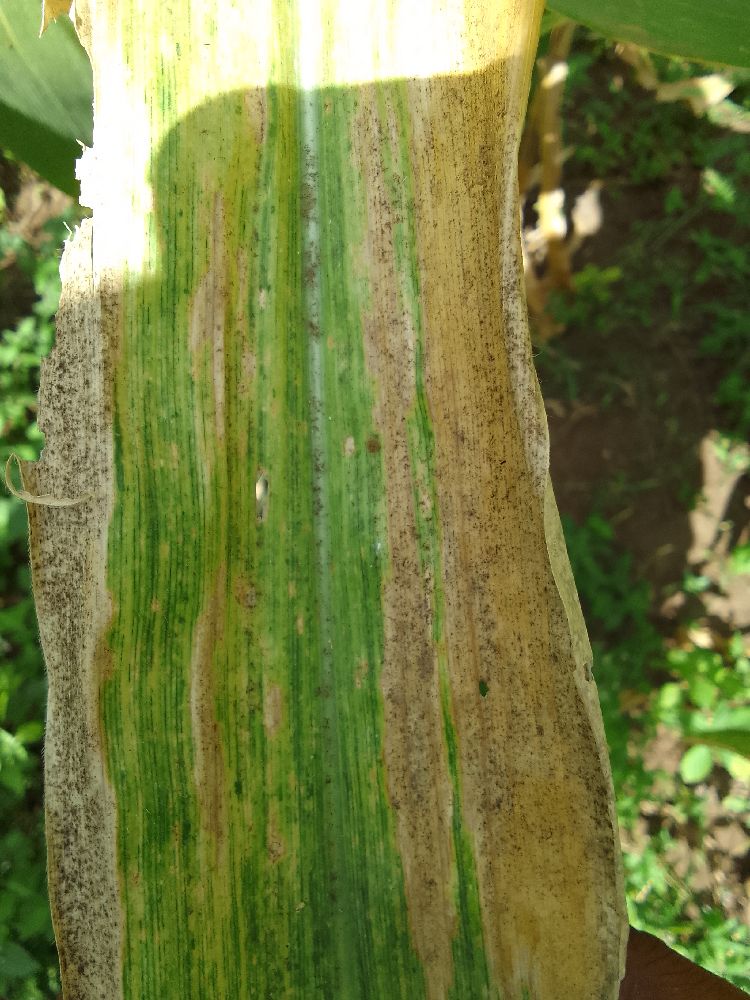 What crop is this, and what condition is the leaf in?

maize, maize lethal necrosis
